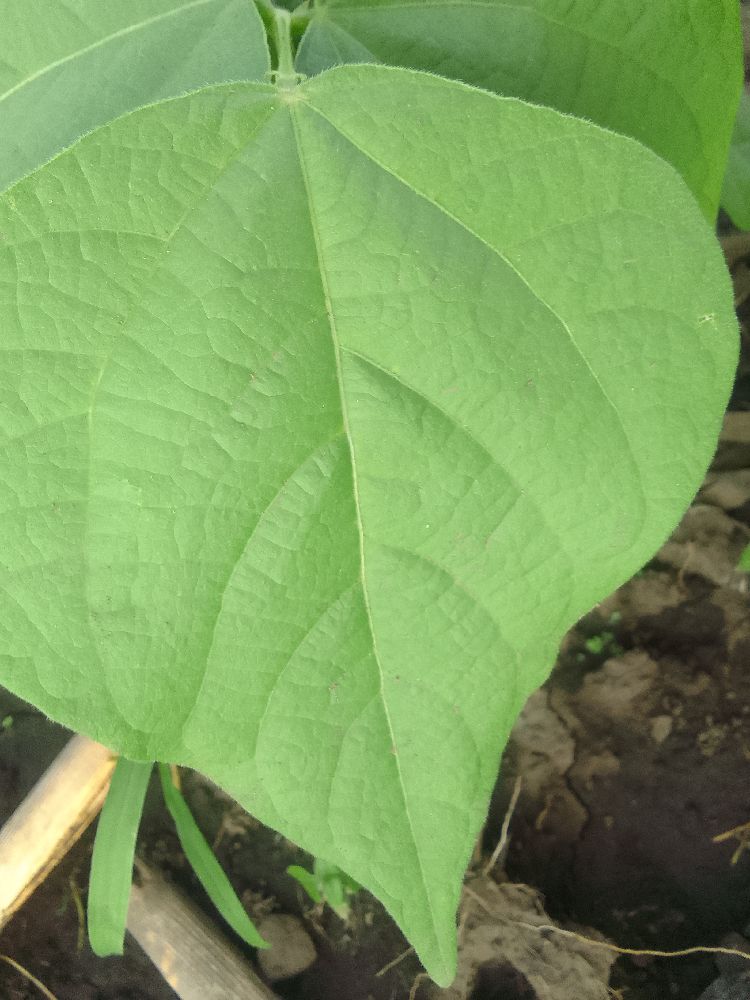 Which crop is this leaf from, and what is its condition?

common bean, healthy
